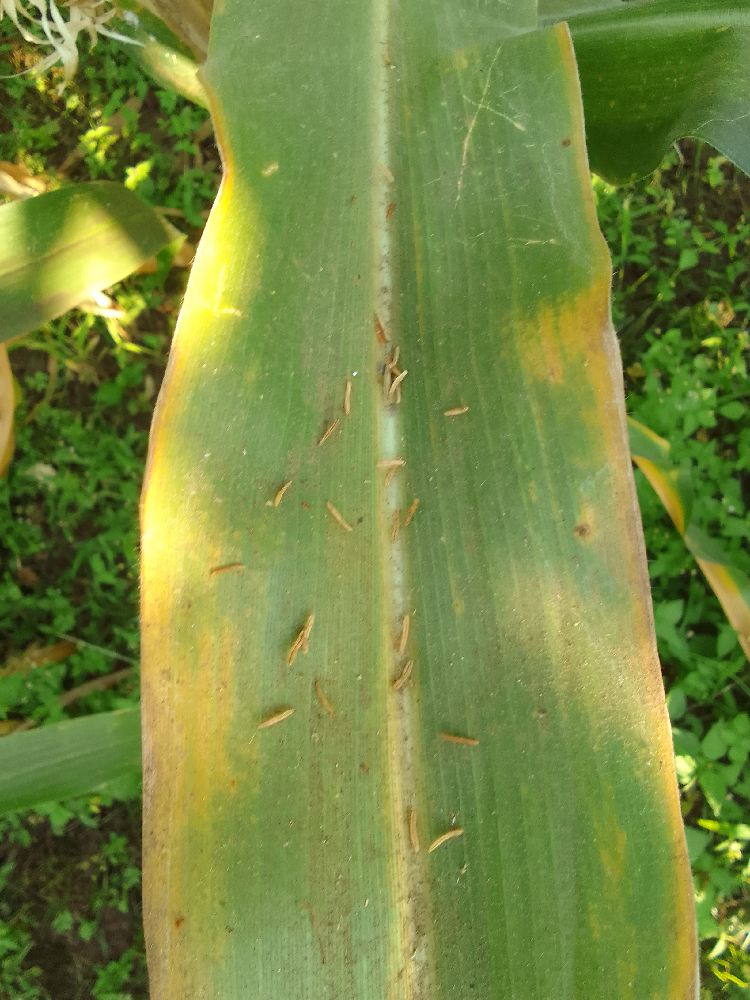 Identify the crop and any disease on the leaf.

maize, maize lethal necrosis
